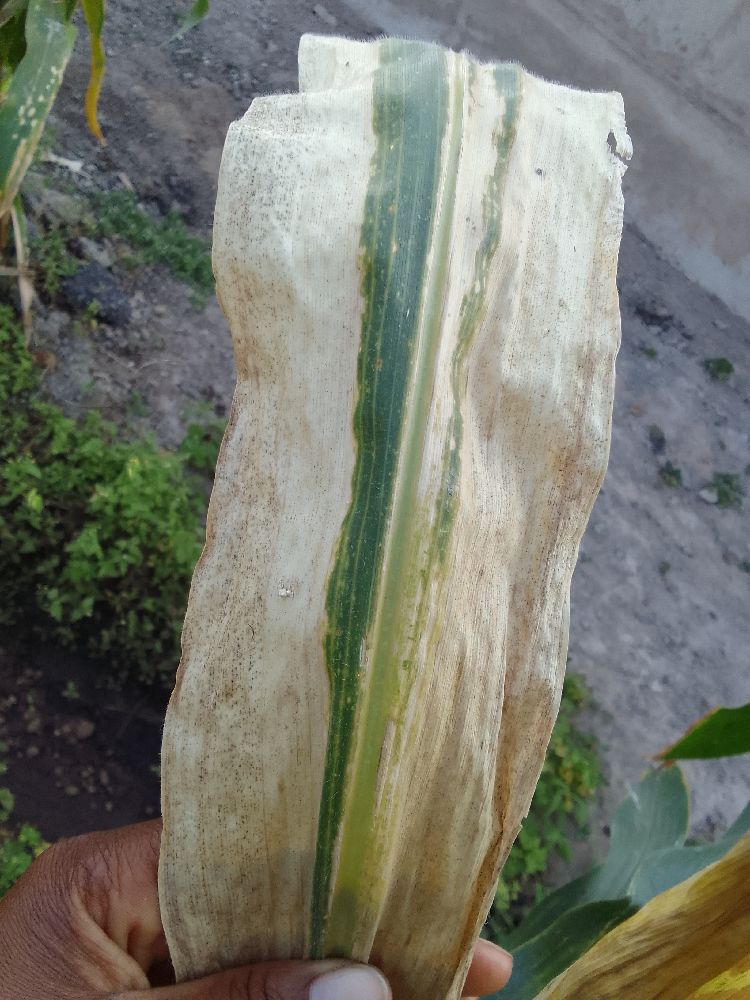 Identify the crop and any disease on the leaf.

maize, maize lethal necrosis
